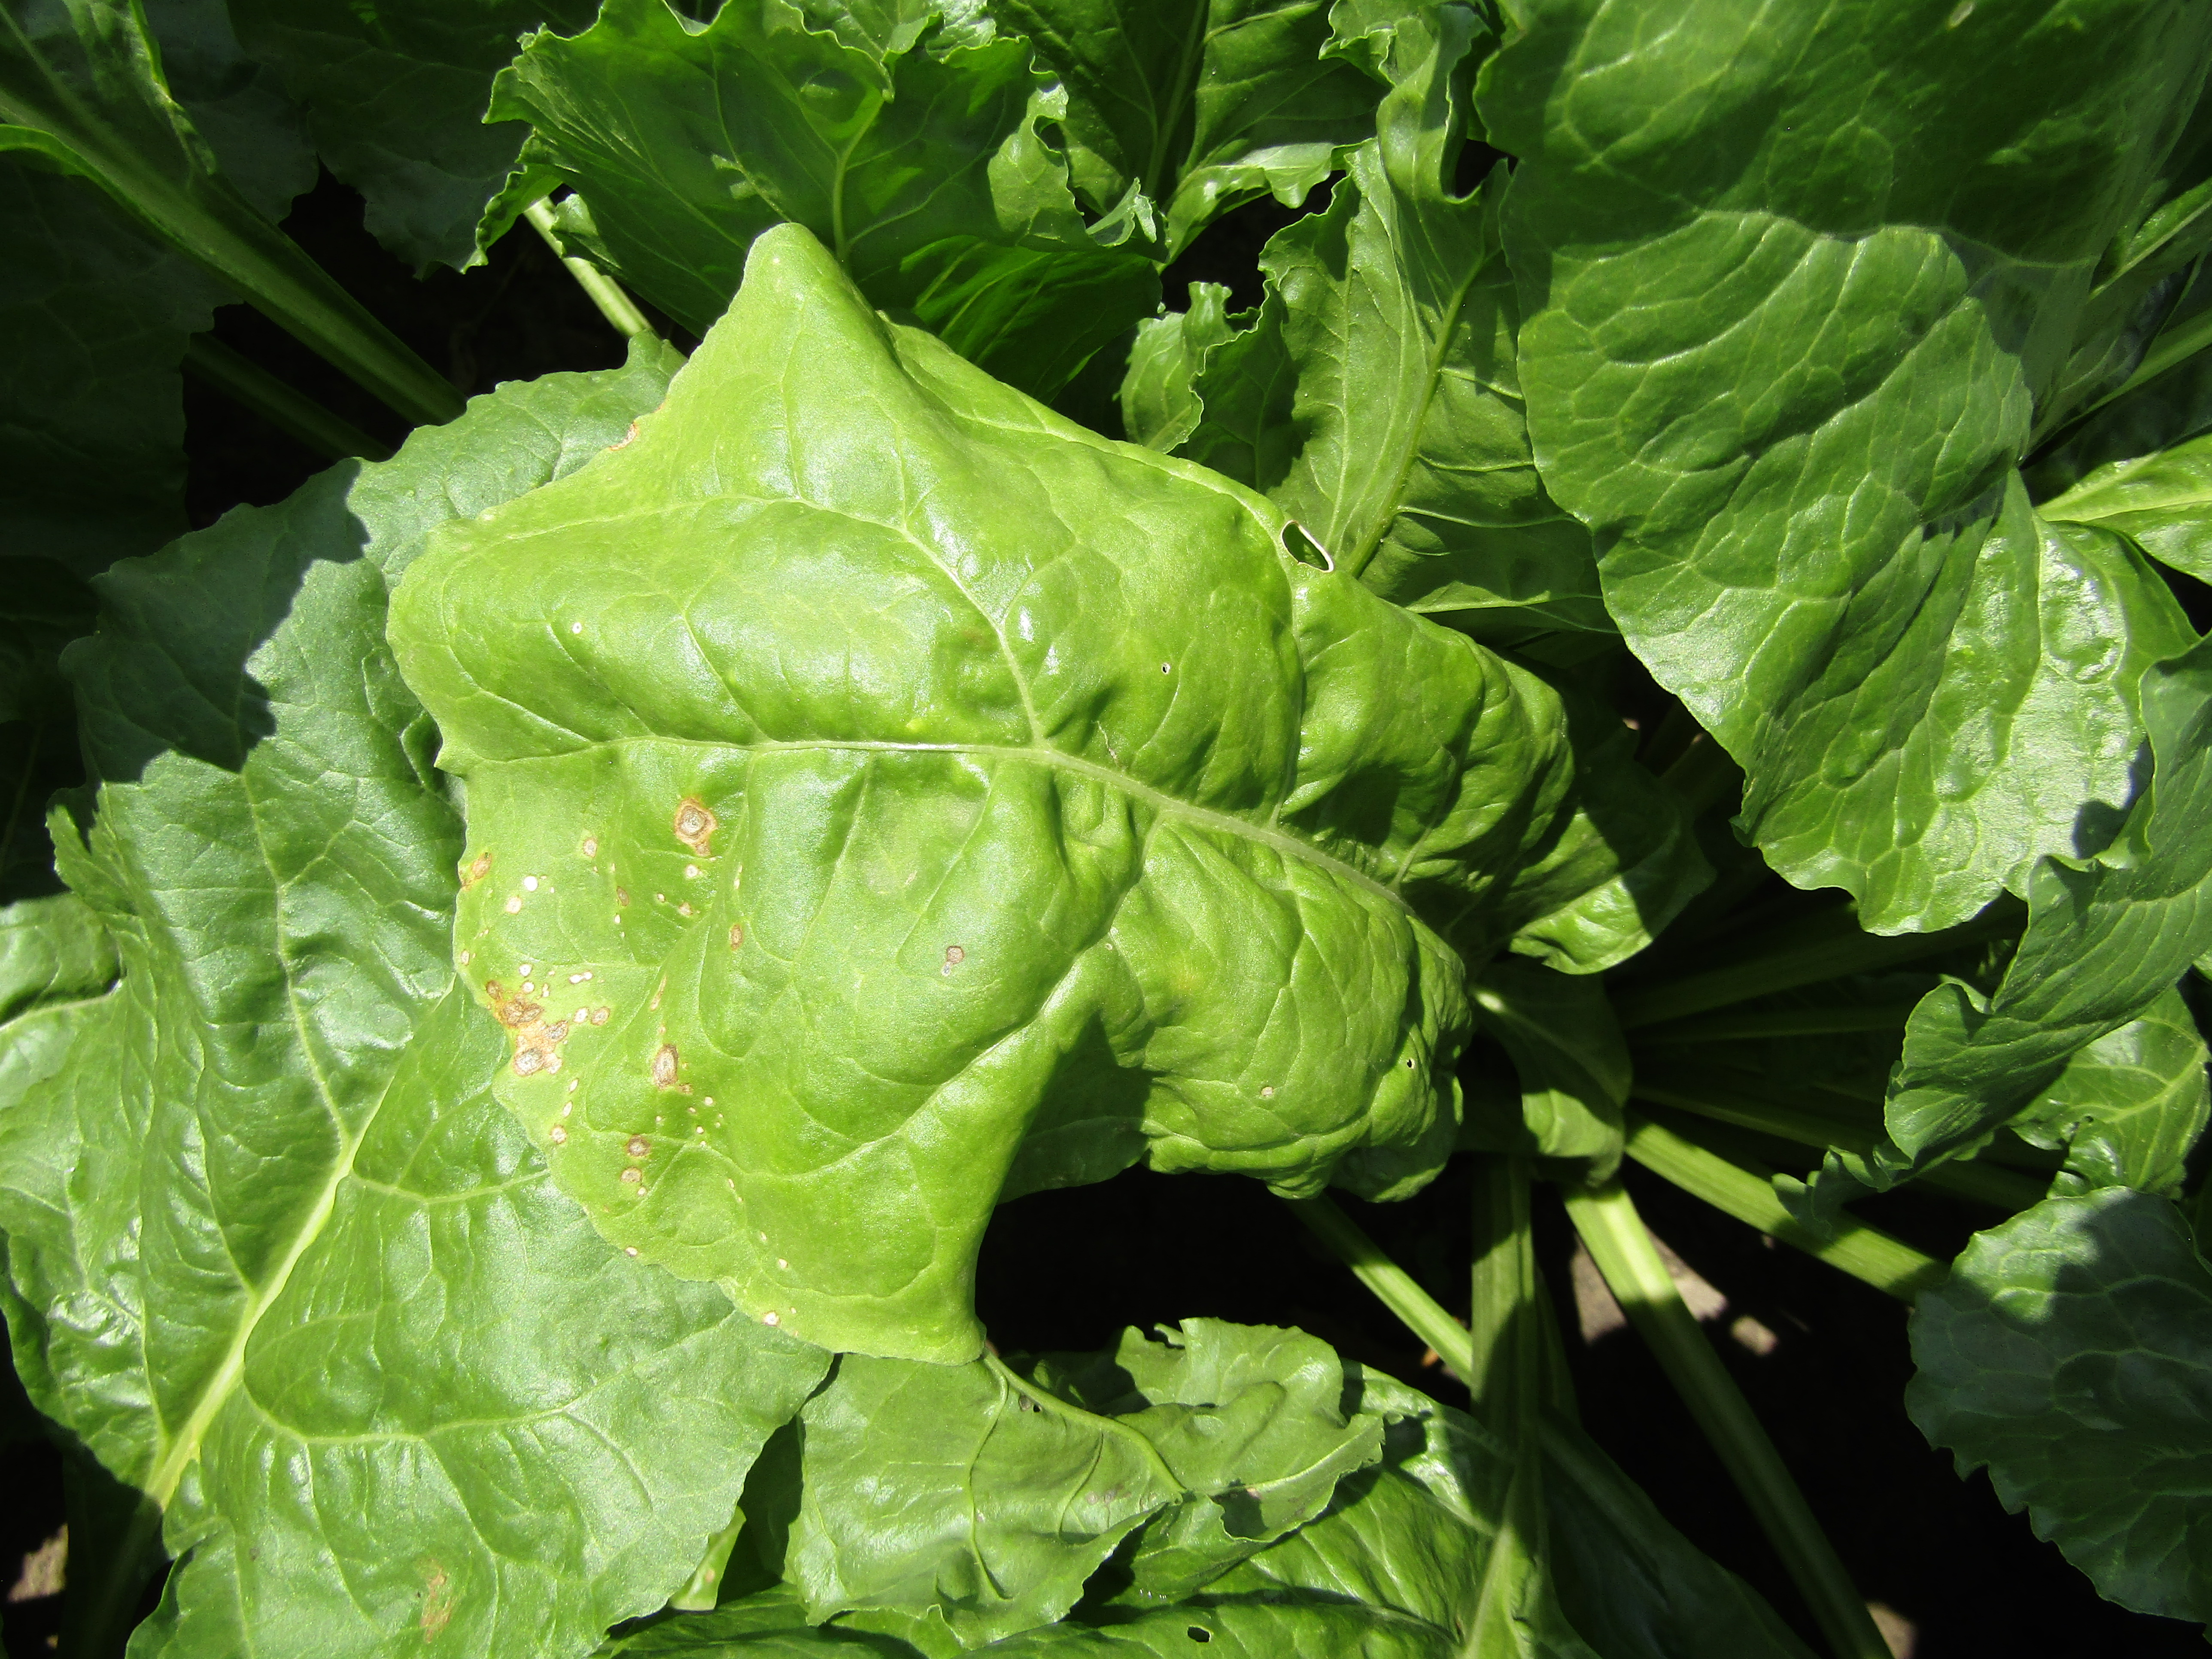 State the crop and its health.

beet, cercospora
